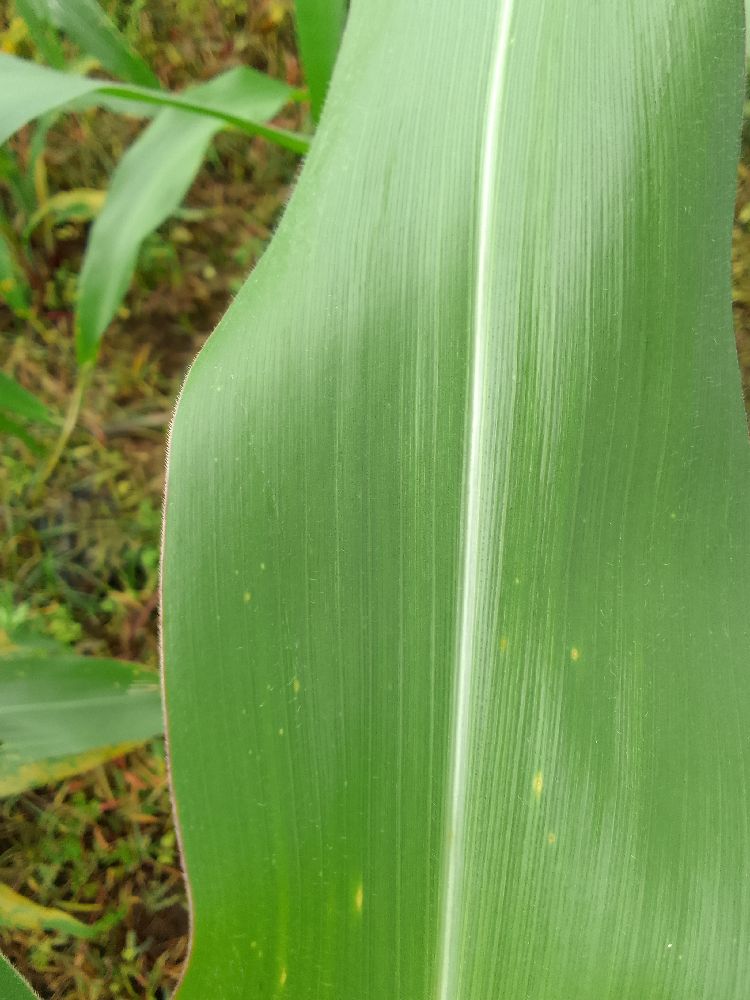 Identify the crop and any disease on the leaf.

maize, healthy
